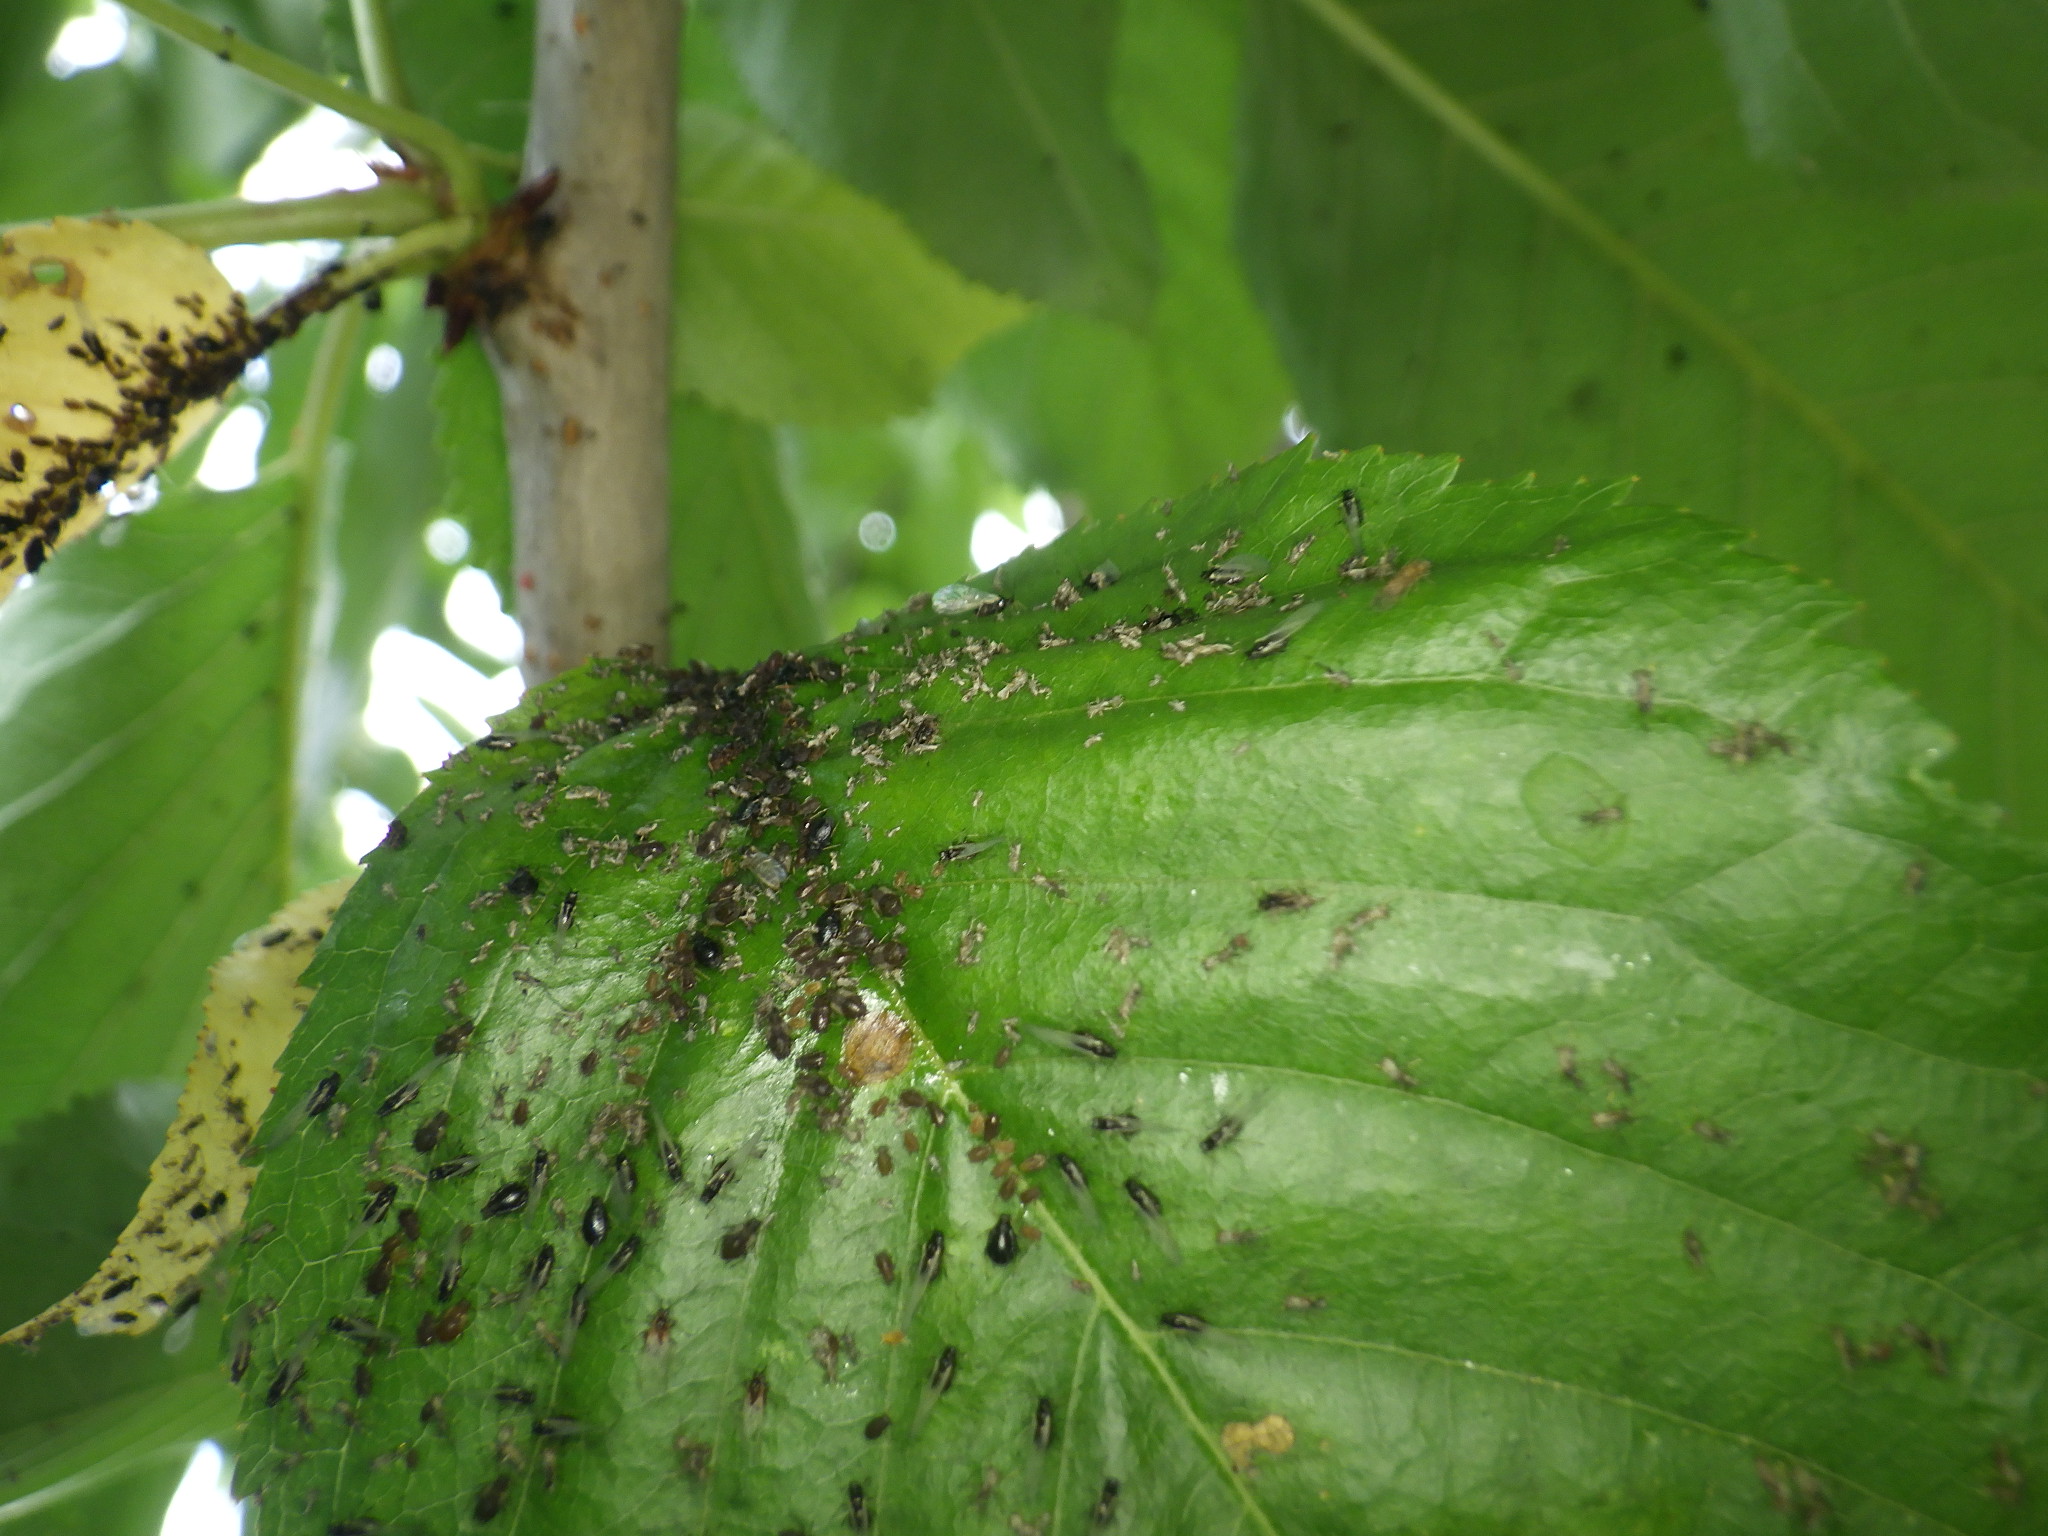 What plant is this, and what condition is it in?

cherry, black cherry aphids, shot hole disease
